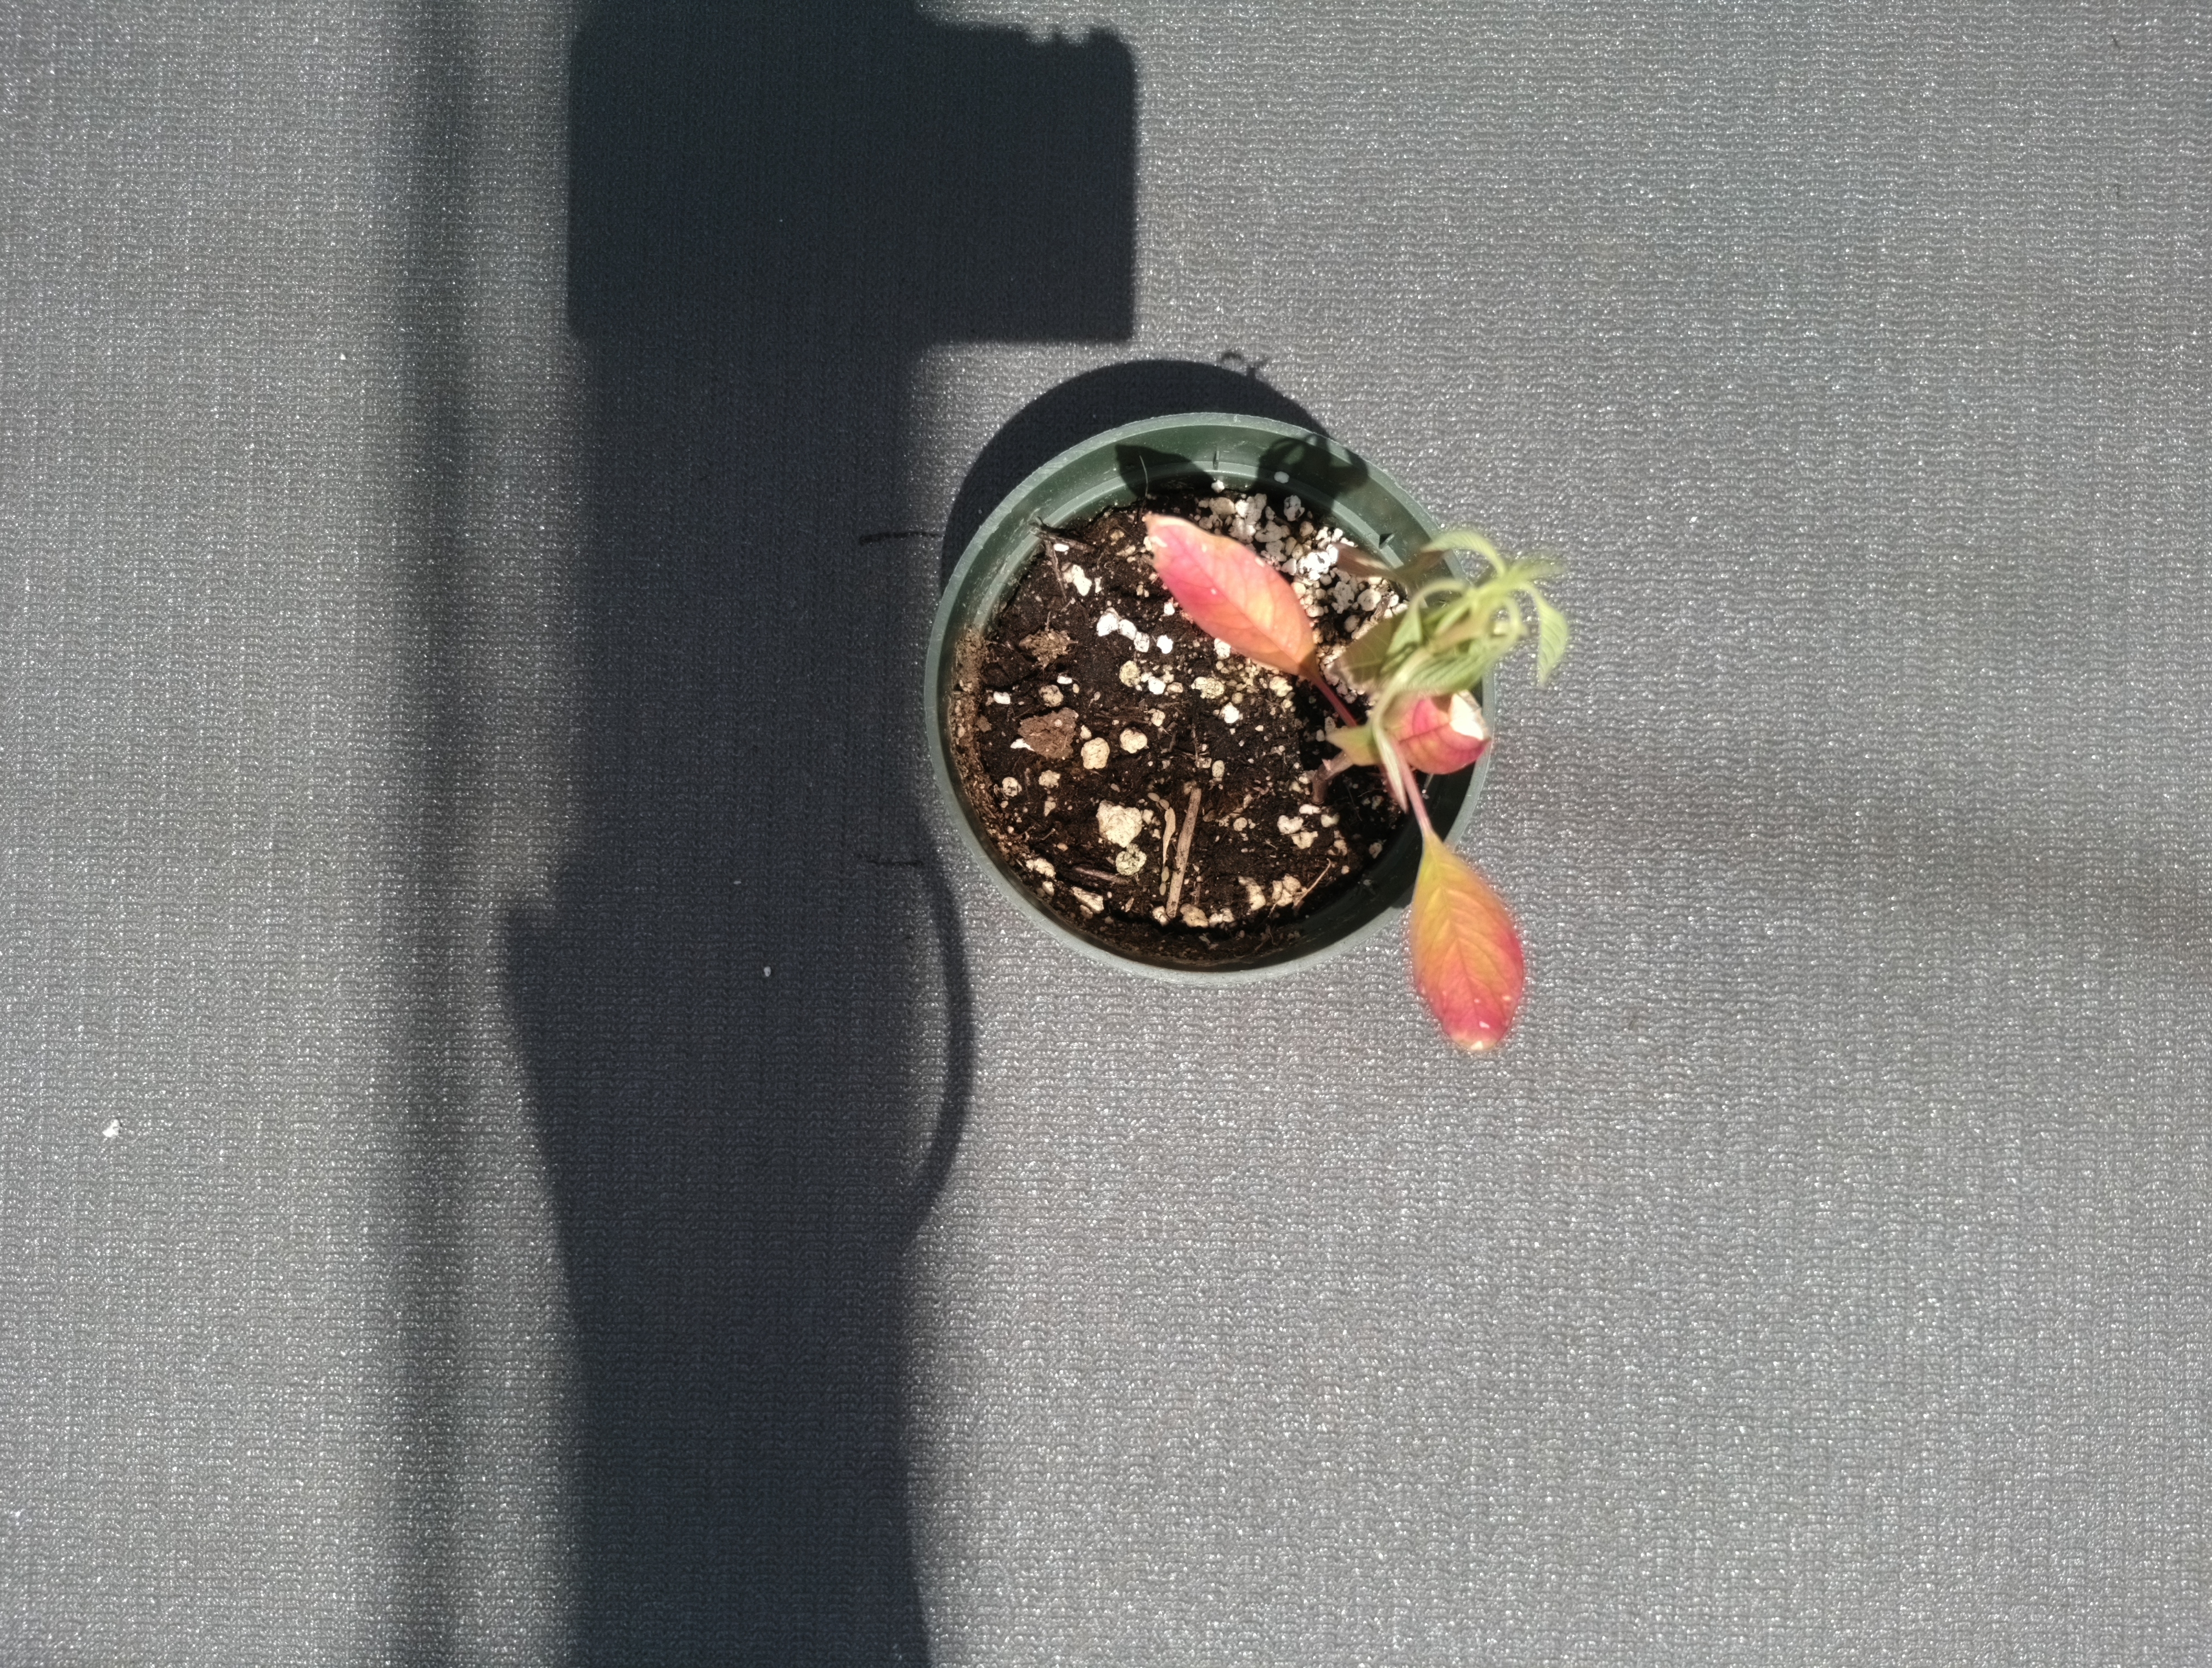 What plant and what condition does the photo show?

waterhemp, epinasty
